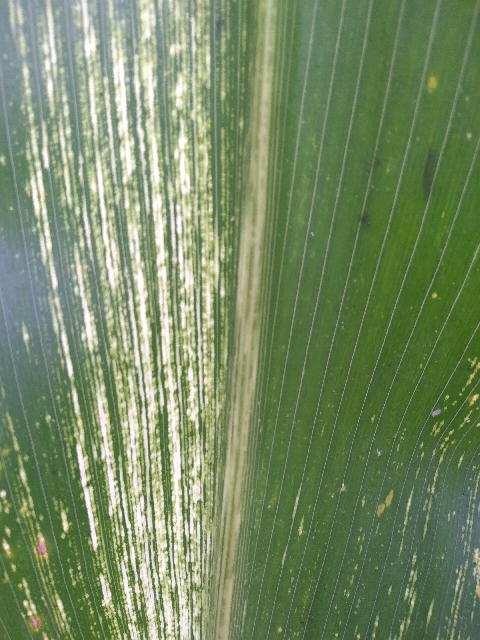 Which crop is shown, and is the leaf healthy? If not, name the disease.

maize, maize streak virus
